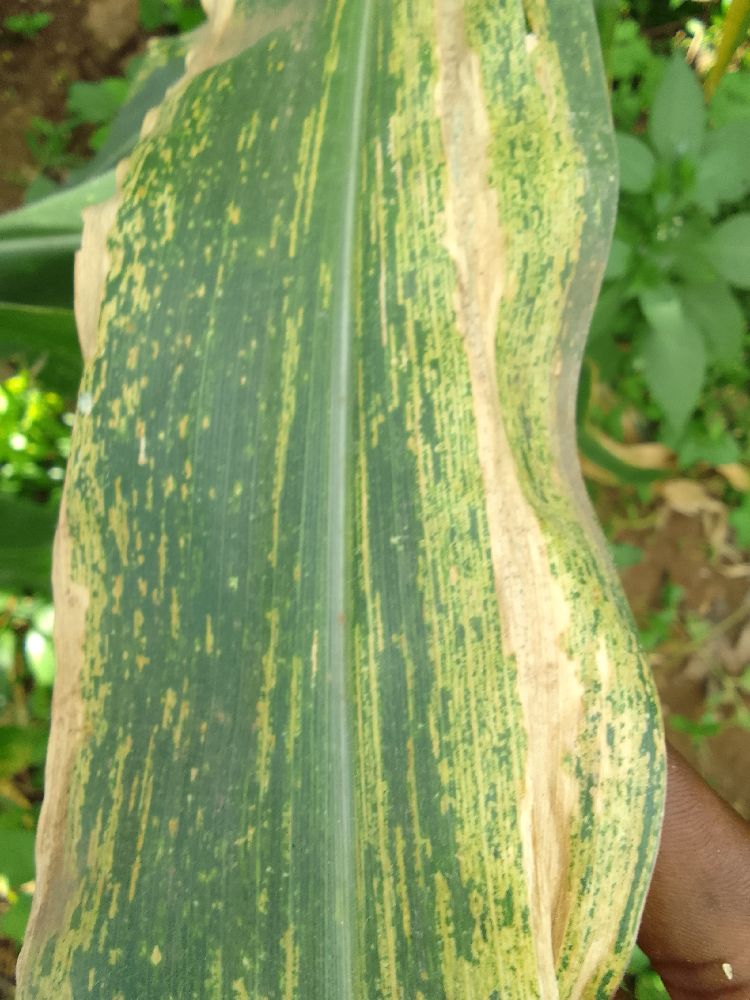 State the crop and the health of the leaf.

maize, maize lethal necrosis
